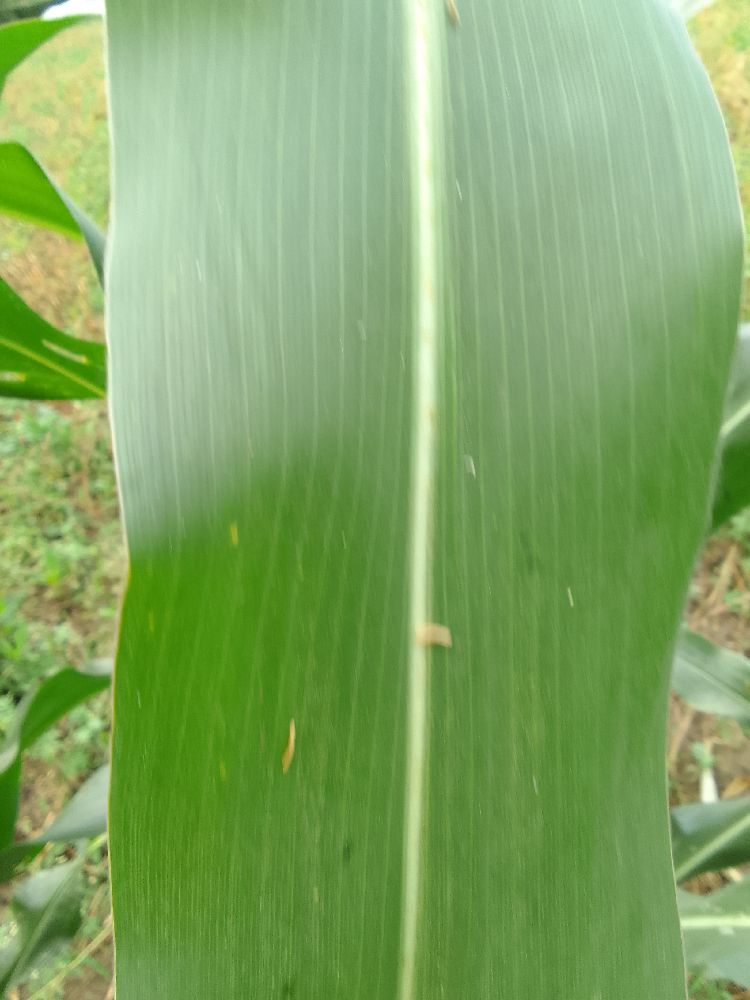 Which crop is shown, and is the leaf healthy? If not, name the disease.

maize, healthy
